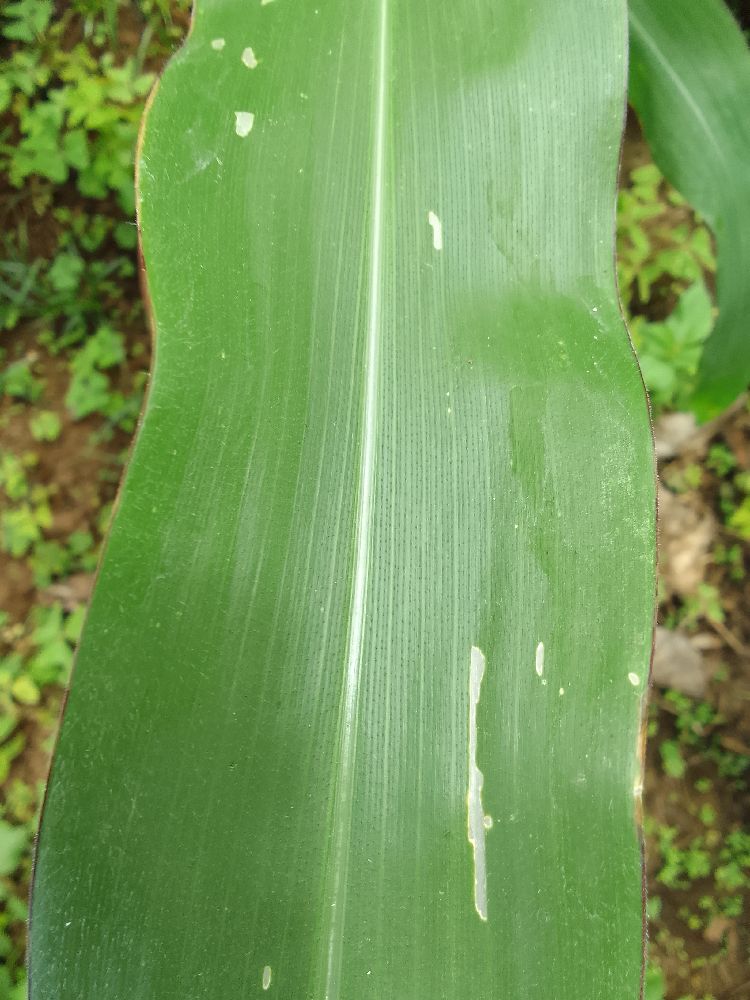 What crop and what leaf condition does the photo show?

maize, healthy
